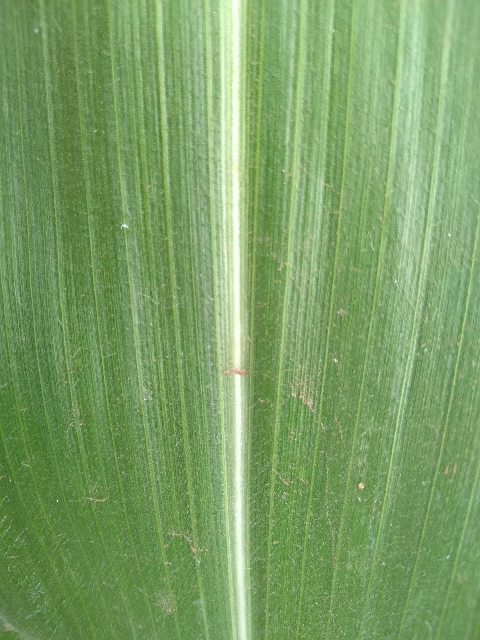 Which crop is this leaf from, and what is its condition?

maize, healthy
